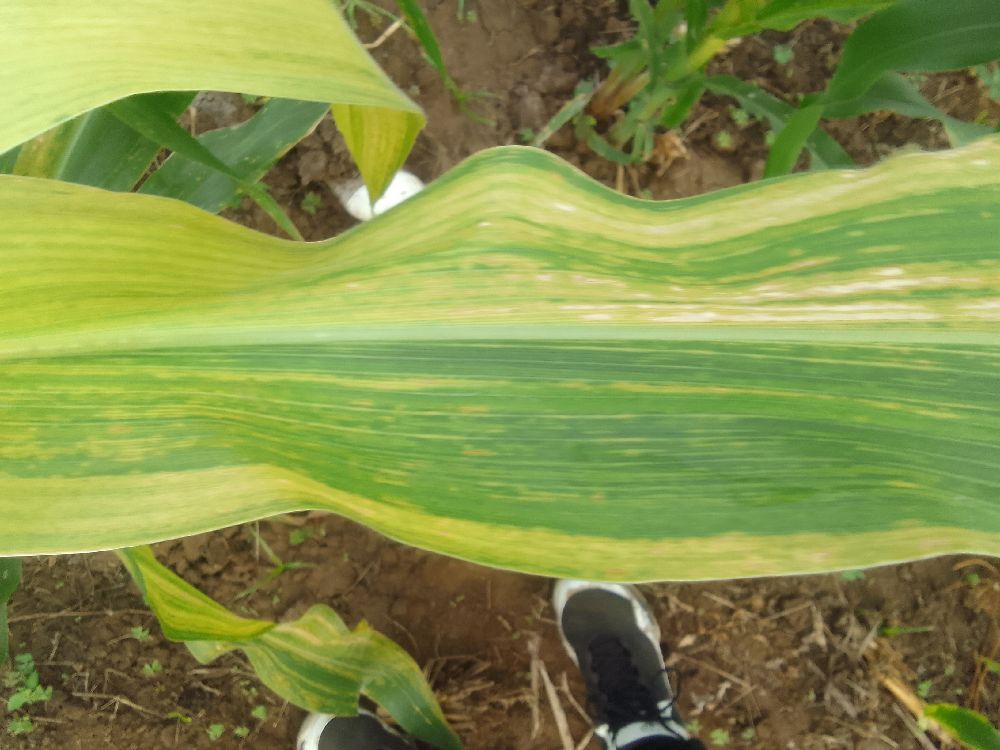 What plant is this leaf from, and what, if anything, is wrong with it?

maize, maize lethal necrosis
